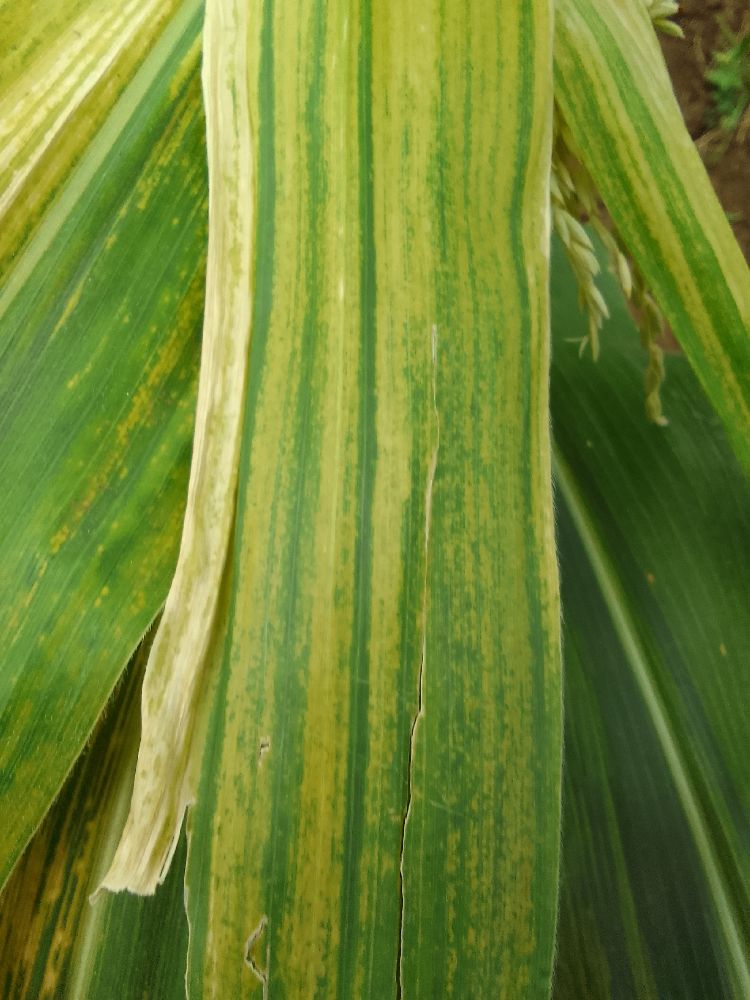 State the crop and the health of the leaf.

maize, maize lethal necrosis
